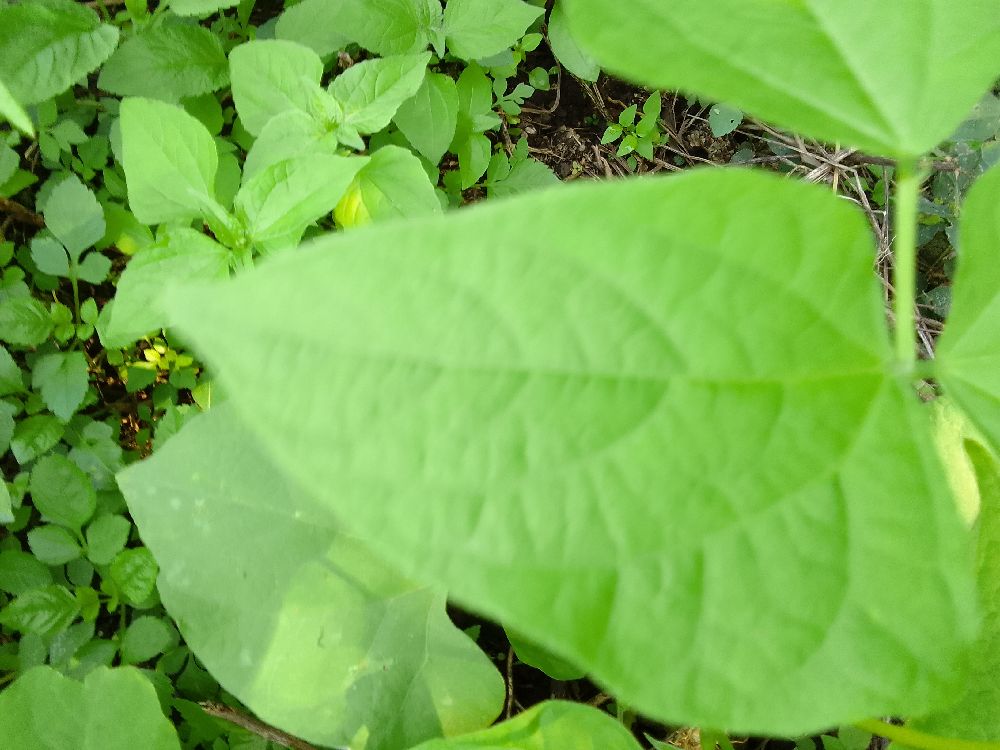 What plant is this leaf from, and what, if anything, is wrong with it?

common bean, healthy
